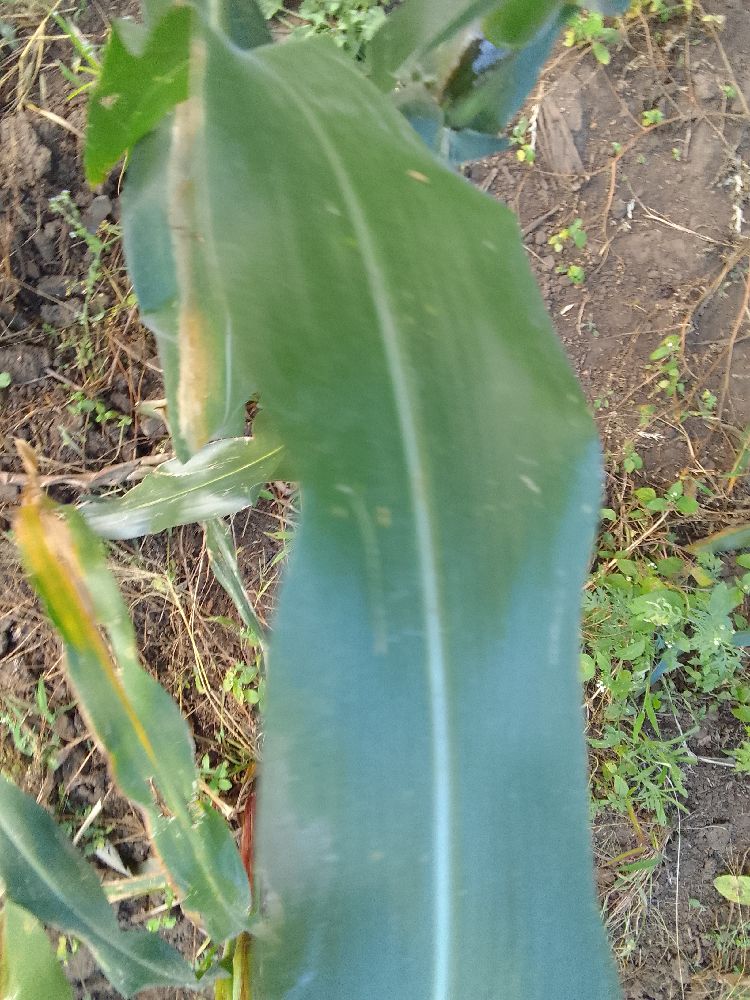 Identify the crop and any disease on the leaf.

maize, healthy
